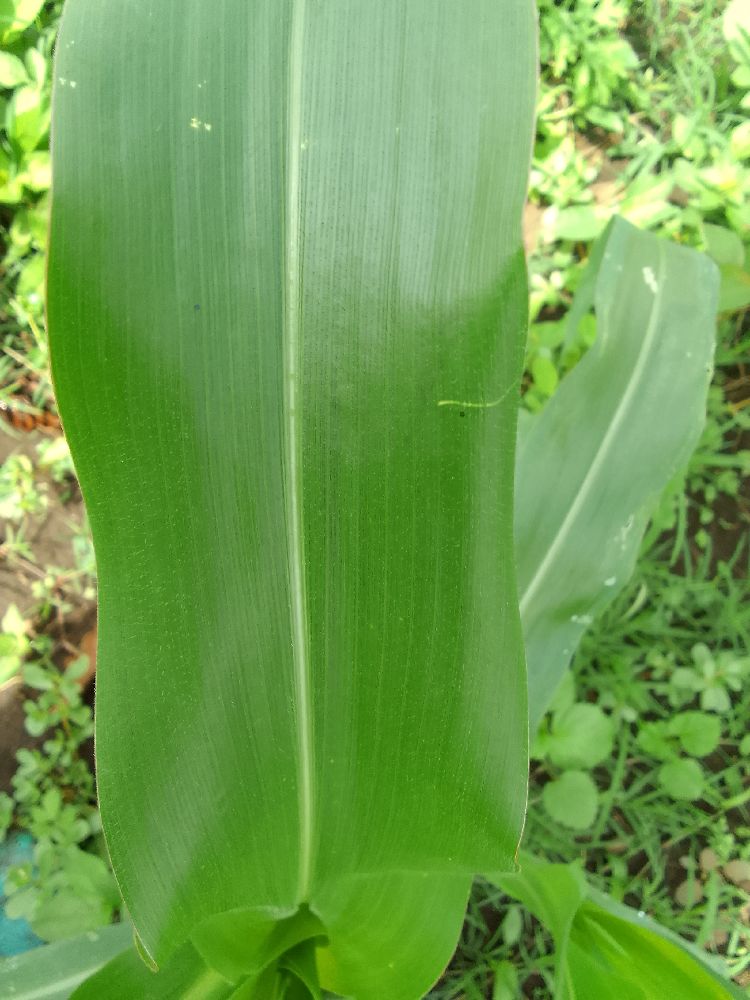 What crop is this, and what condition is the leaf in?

maize, healthy
